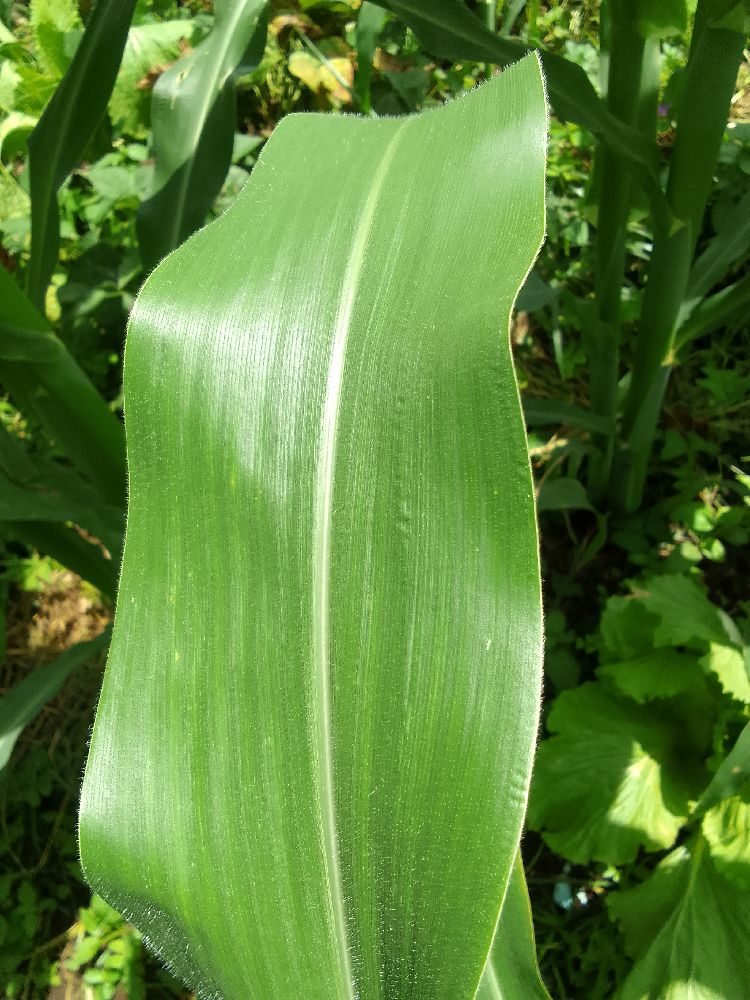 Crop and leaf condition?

maize, healthy
